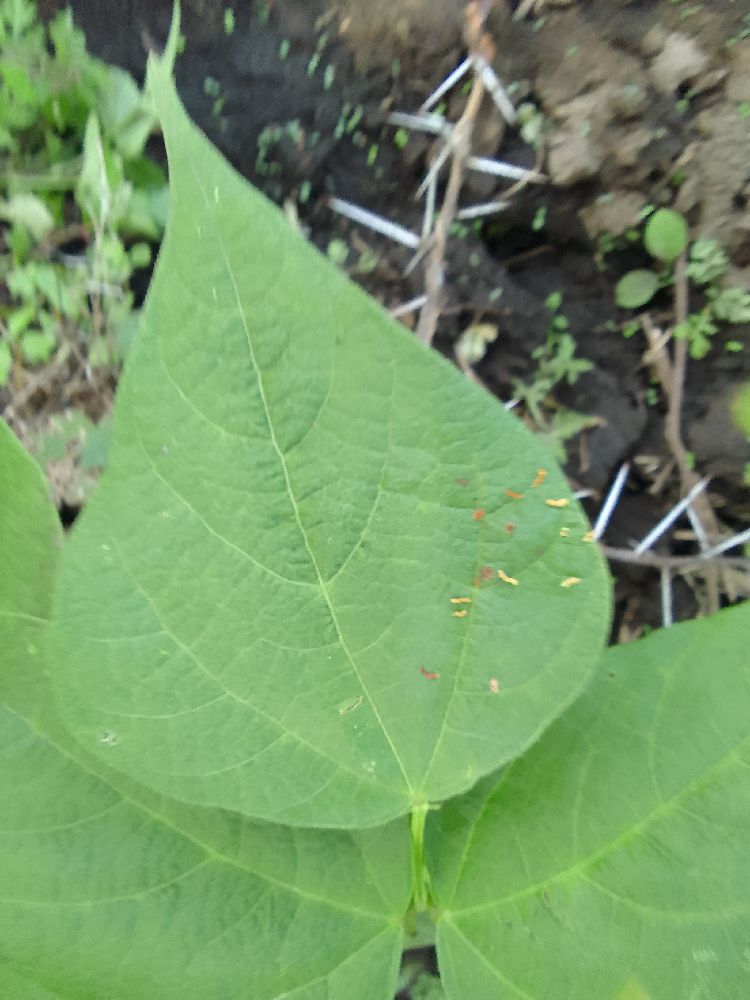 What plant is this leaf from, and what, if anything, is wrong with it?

common bean, healthy
